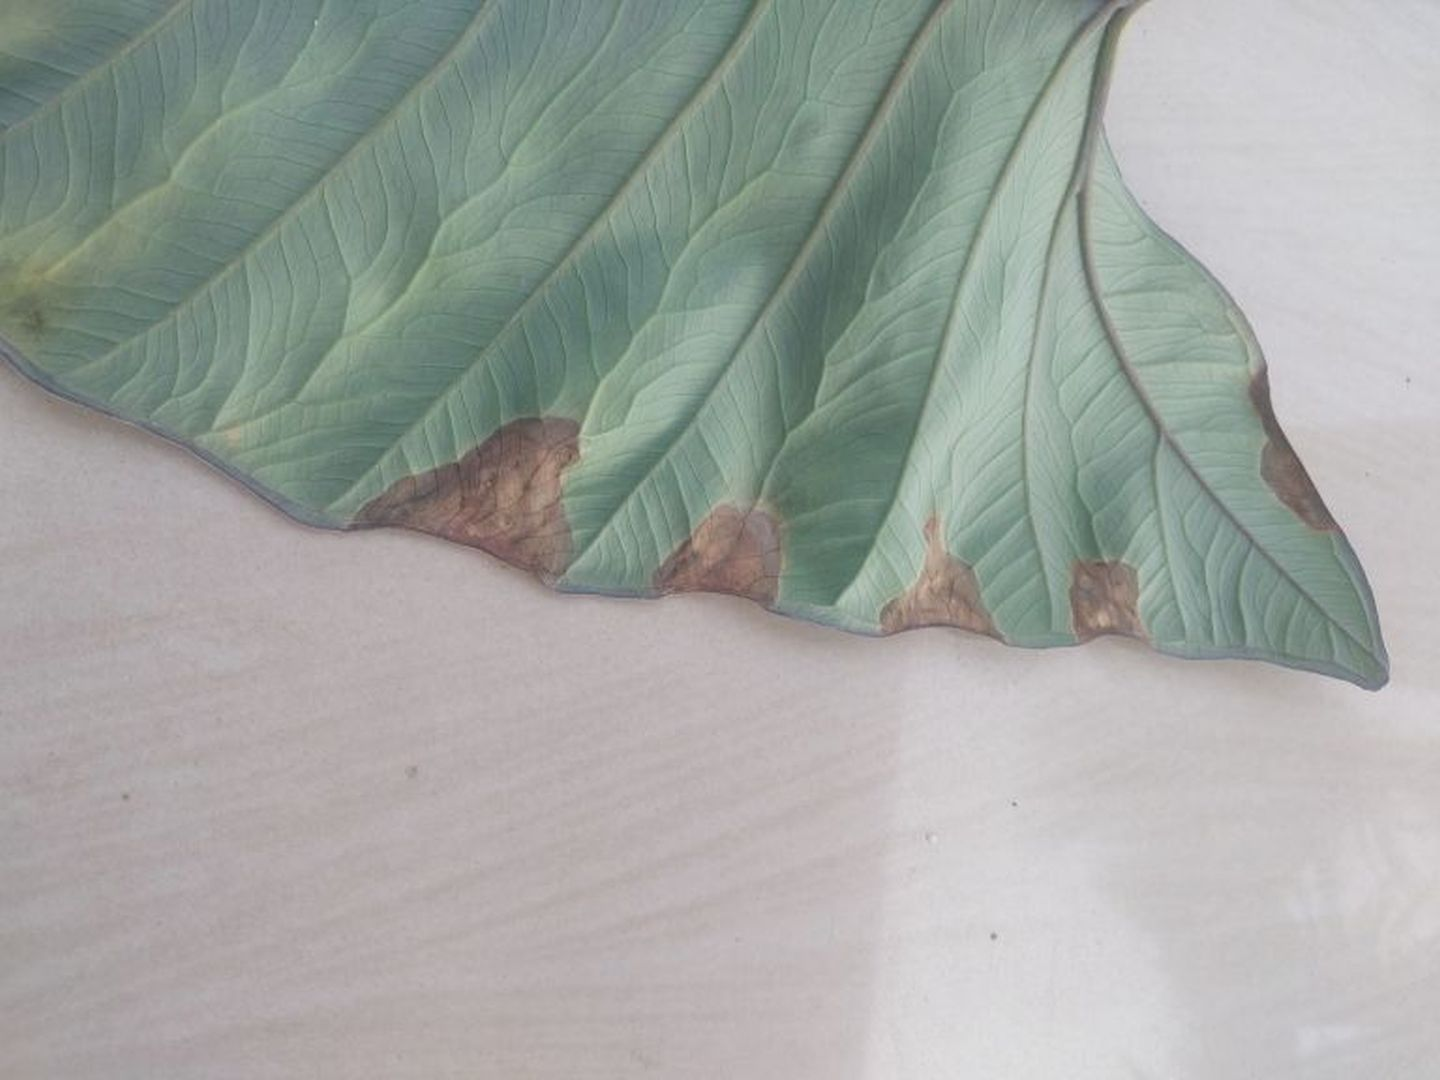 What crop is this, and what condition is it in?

taro, leaf blight
